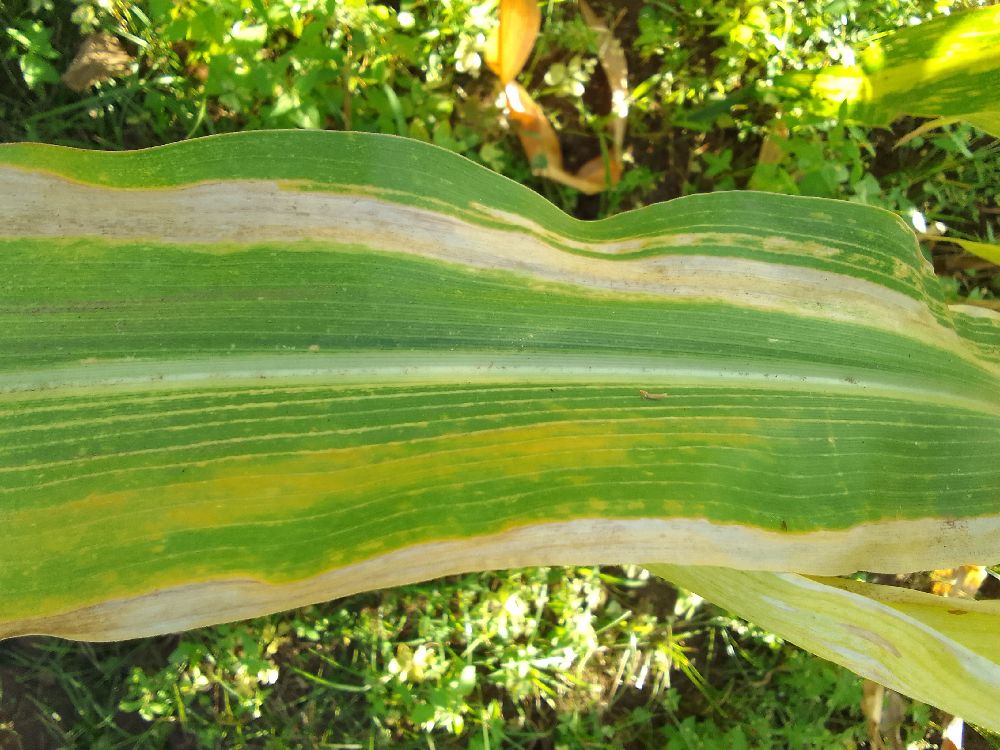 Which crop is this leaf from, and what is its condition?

maize, maize lethal necrosis
